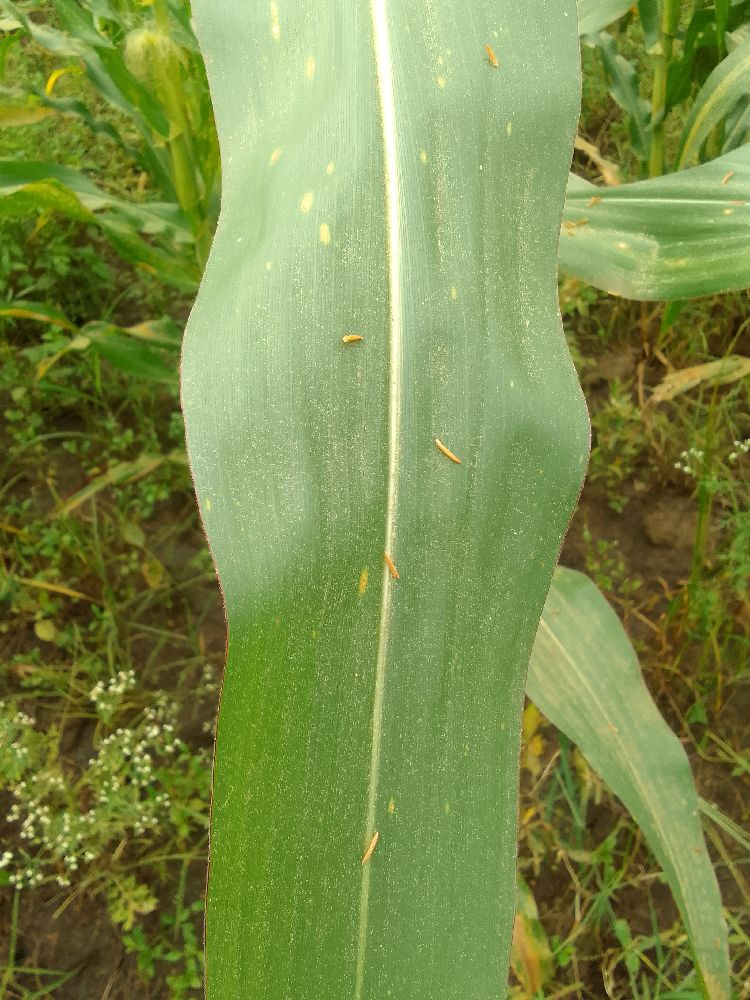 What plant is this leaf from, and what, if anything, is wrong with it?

maize, healthy
